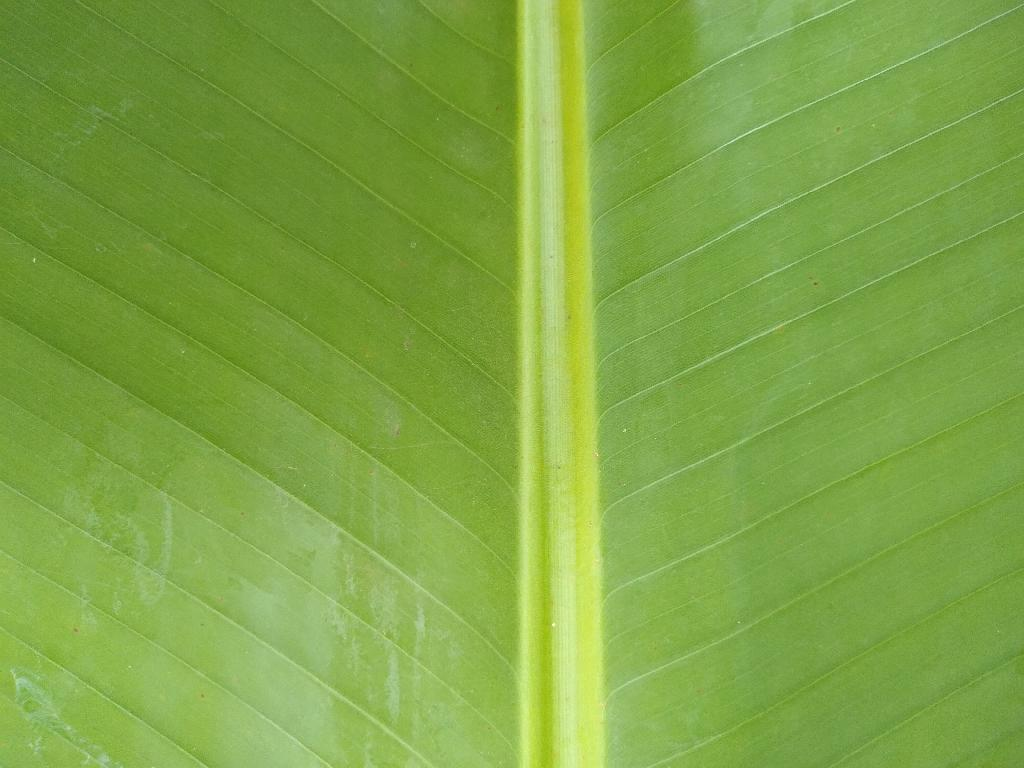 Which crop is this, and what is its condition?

banana, healthy
